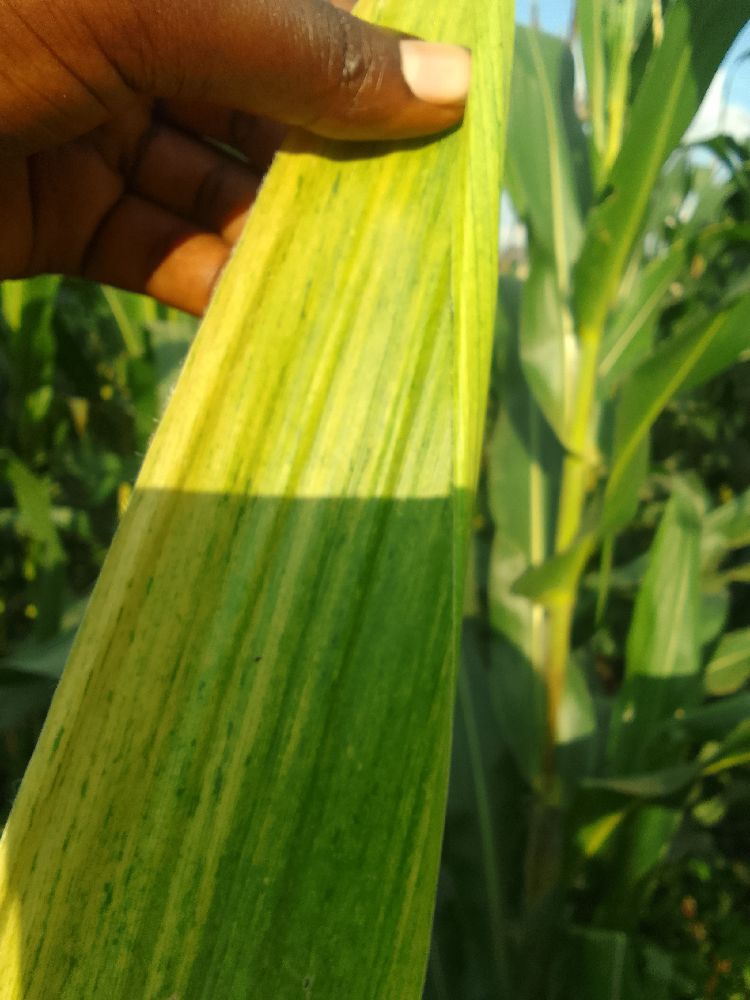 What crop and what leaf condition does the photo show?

maize, maize lethal necrosis
